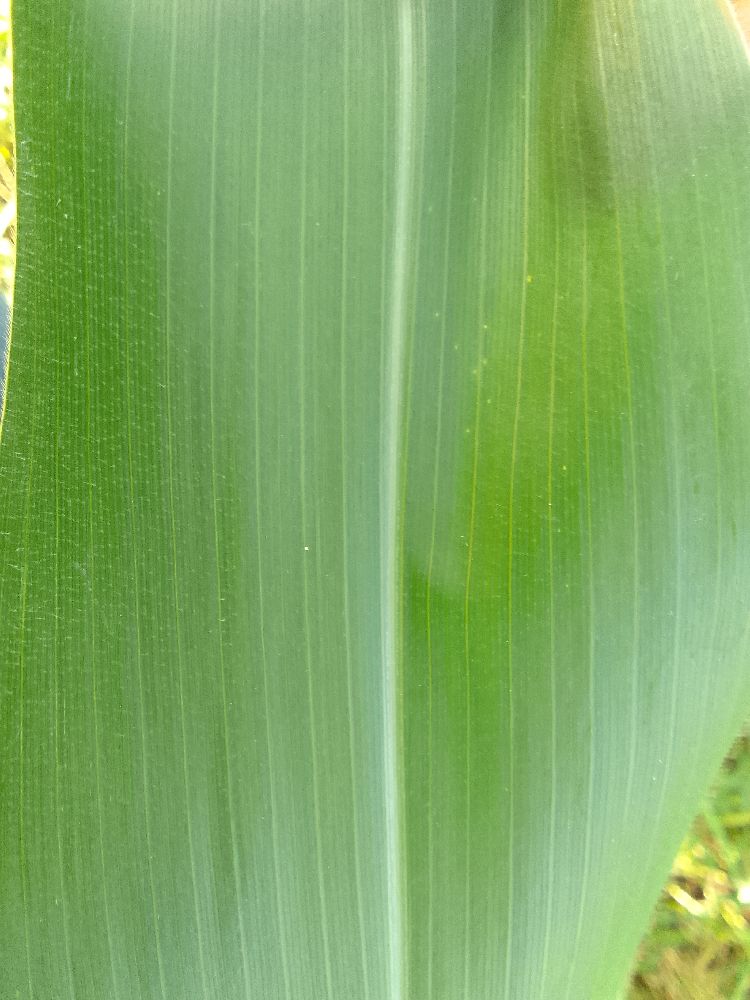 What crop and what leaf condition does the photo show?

maize, healthy
